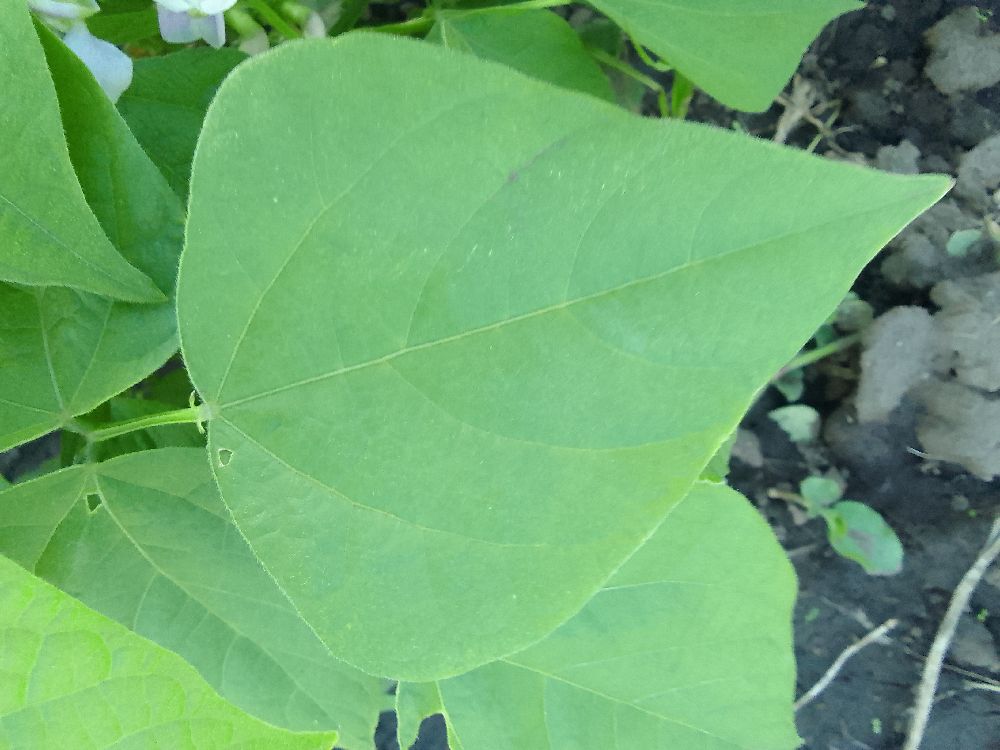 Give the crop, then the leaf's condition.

common bean, healthy
